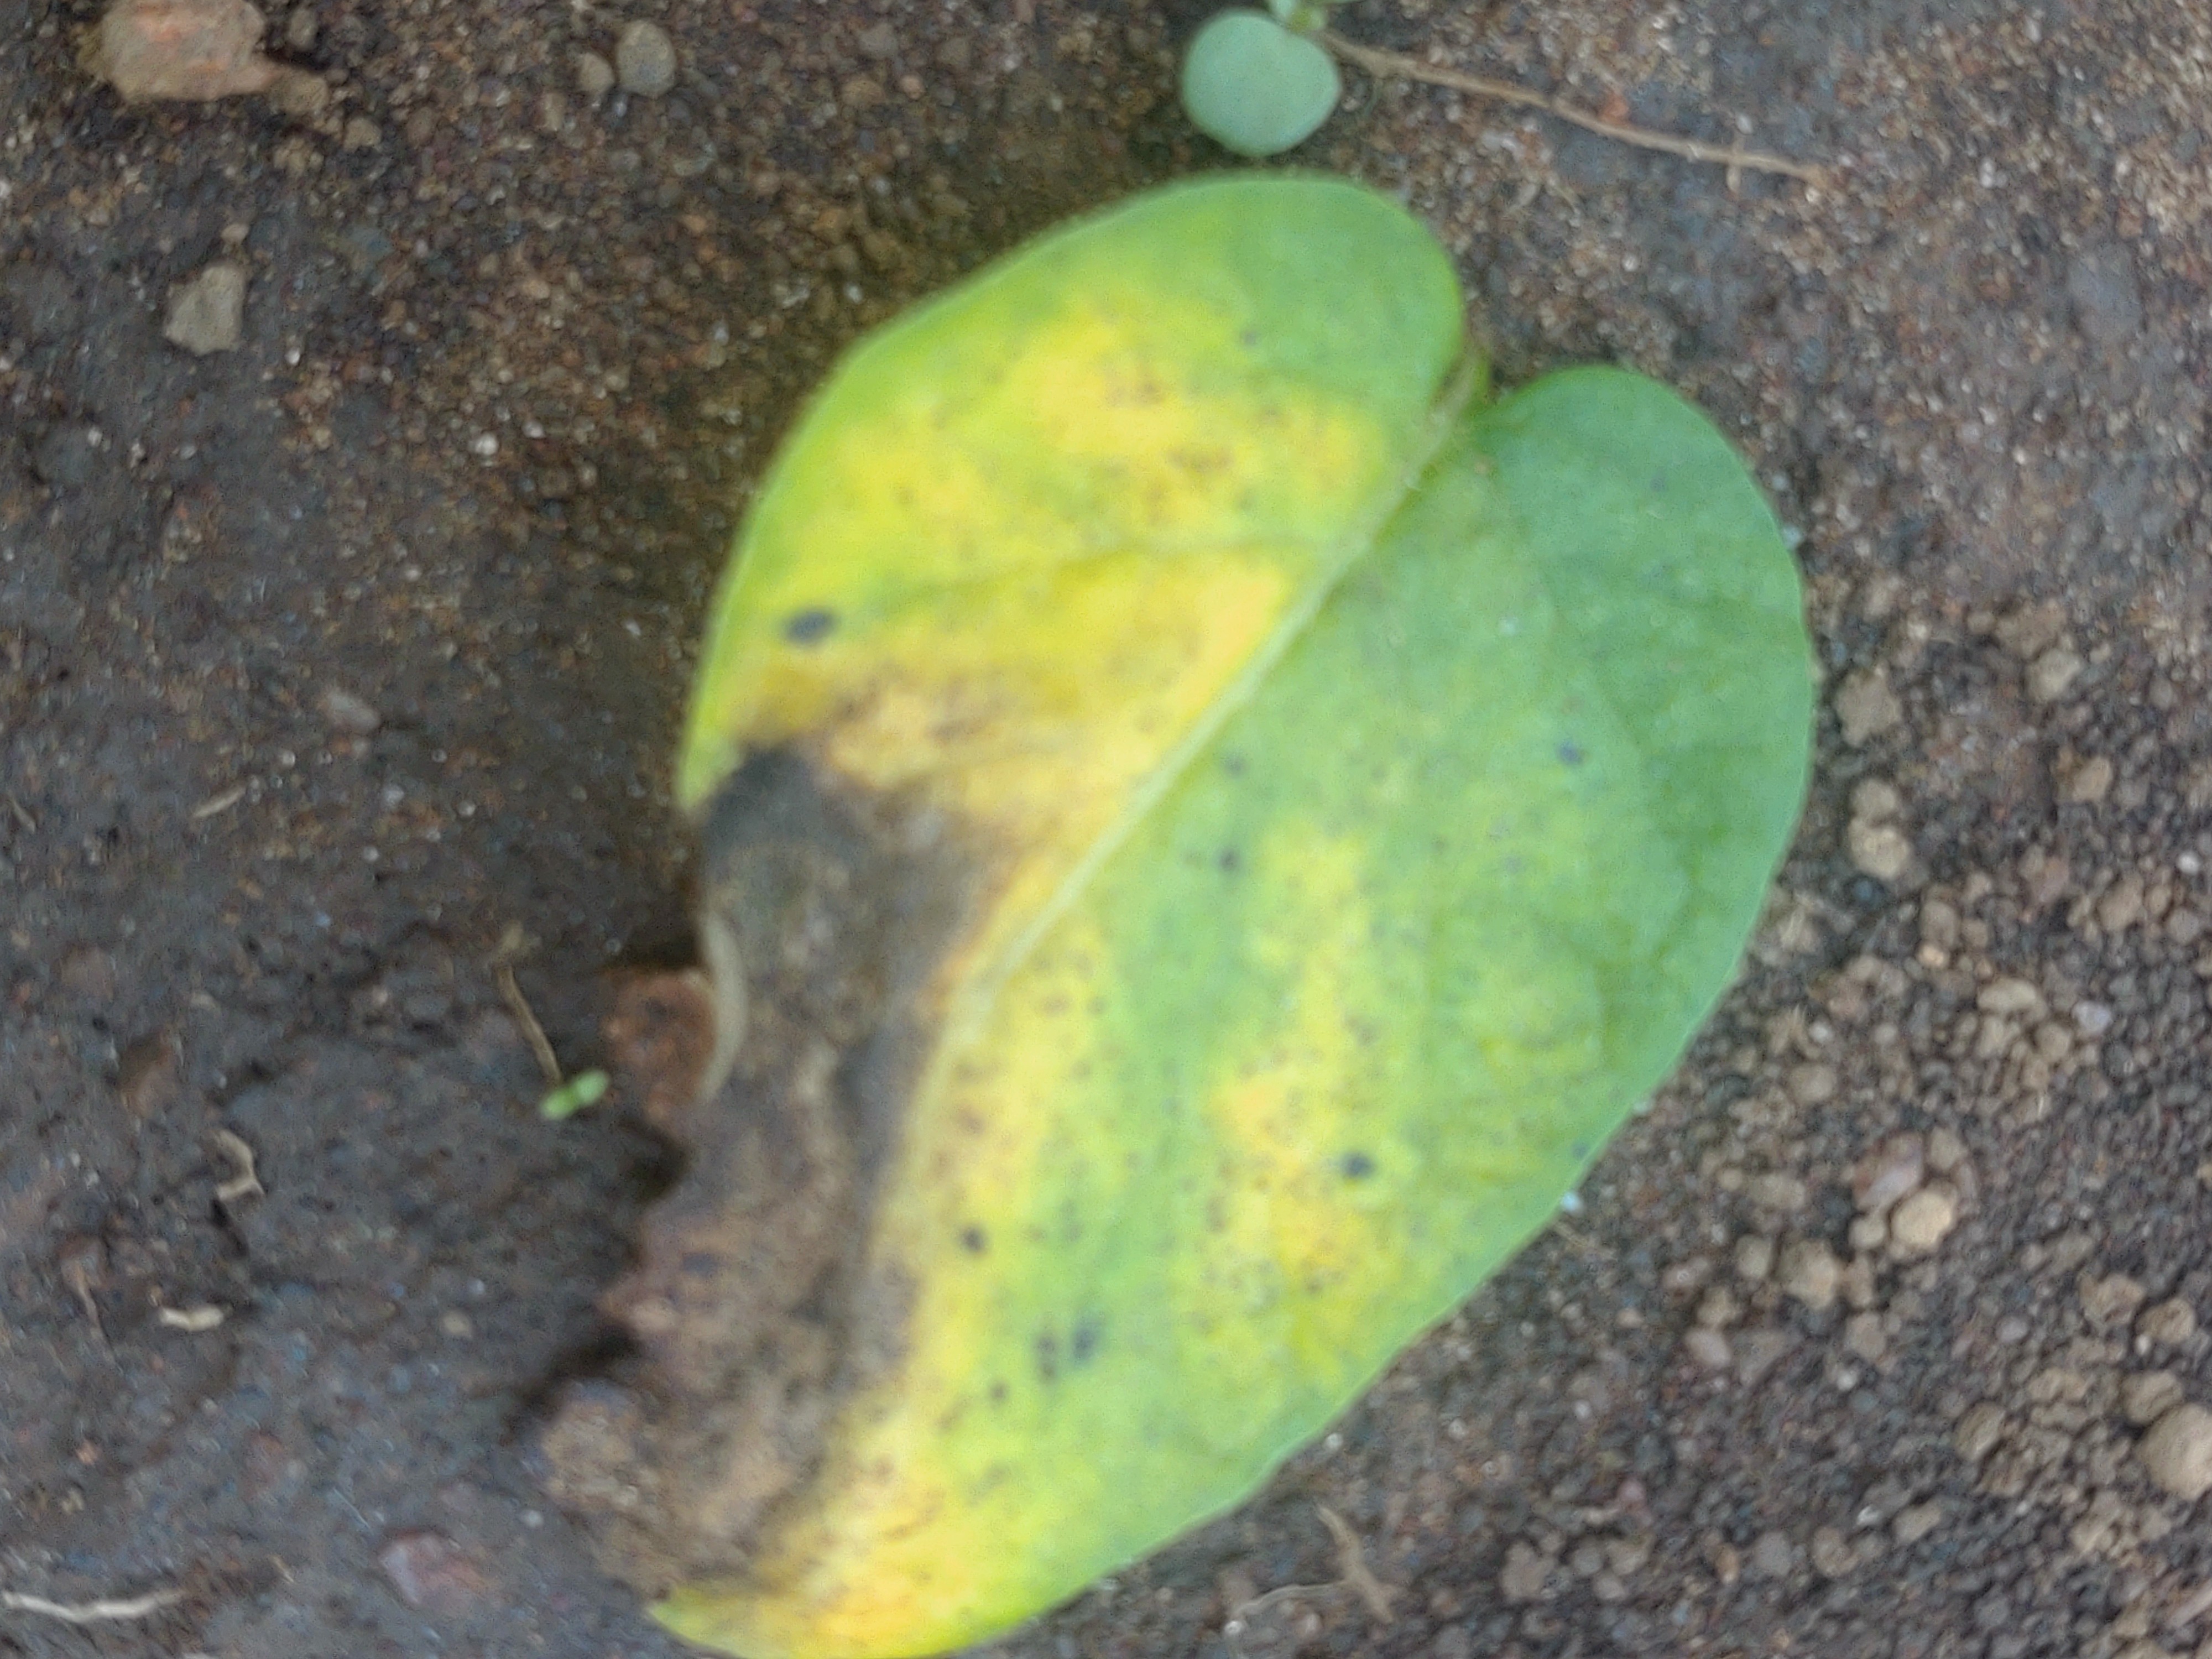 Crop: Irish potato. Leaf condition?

late blight
